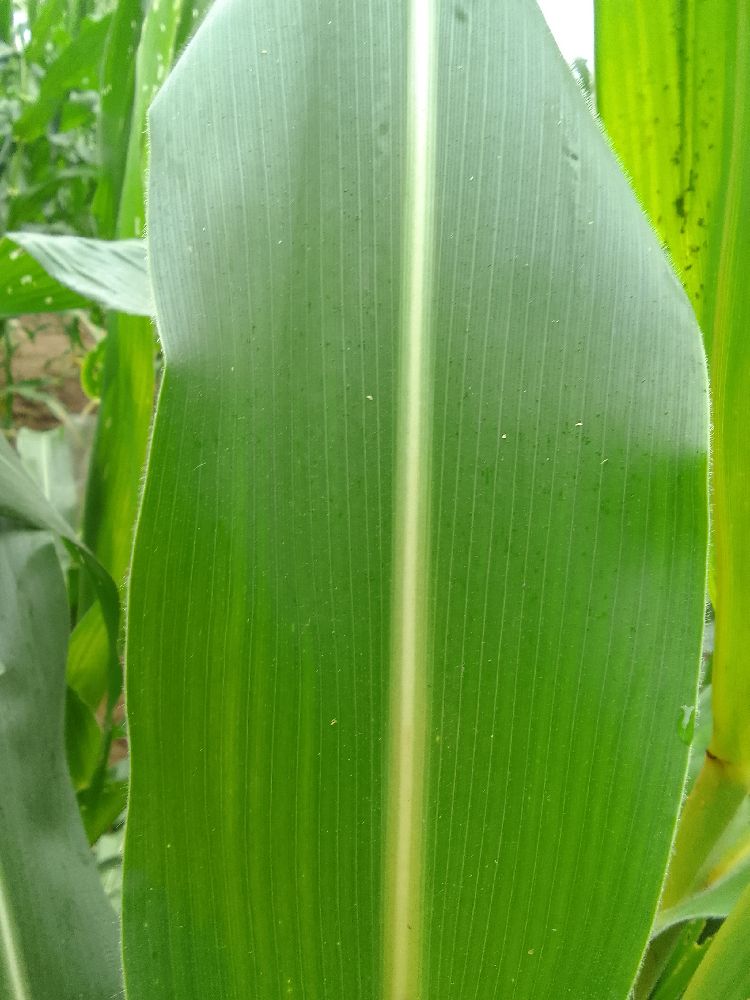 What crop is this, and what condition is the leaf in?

maize, healthy
